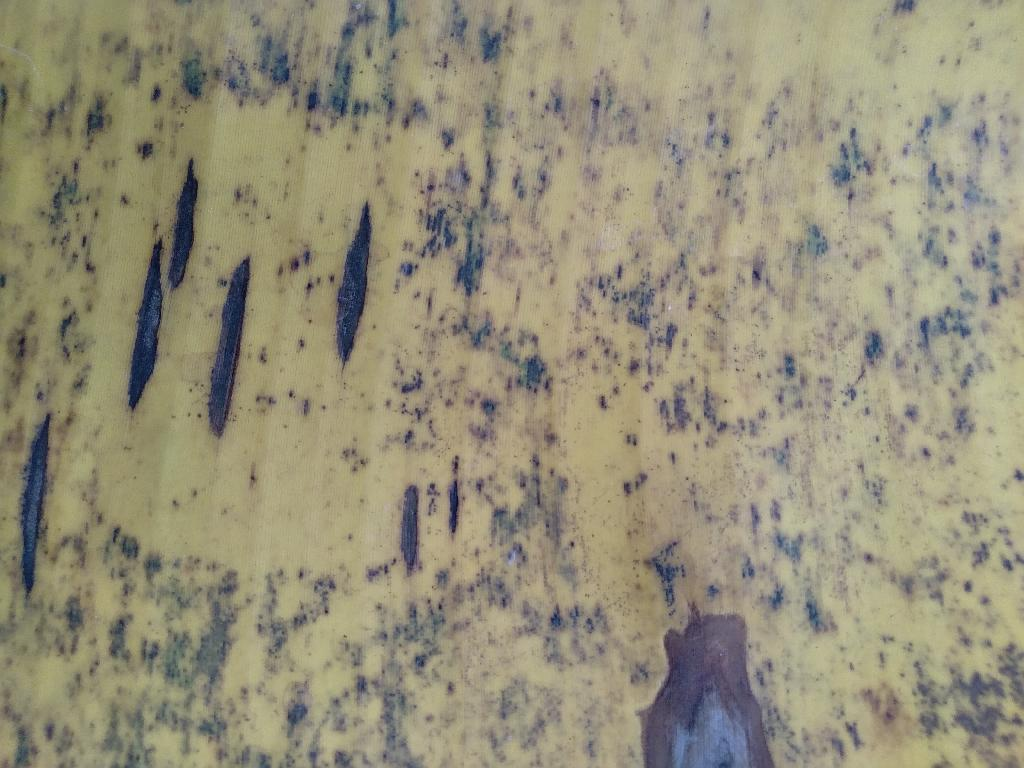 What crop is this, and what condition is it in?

banana, black sigatoka
